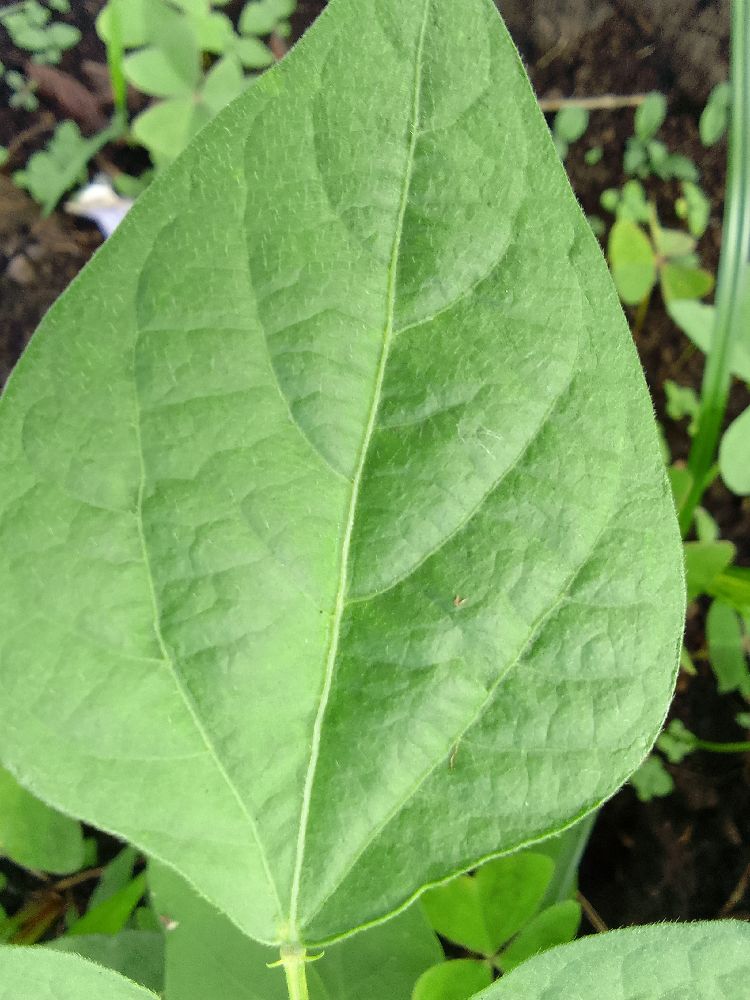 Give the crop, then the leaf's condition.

common bean, healthy
